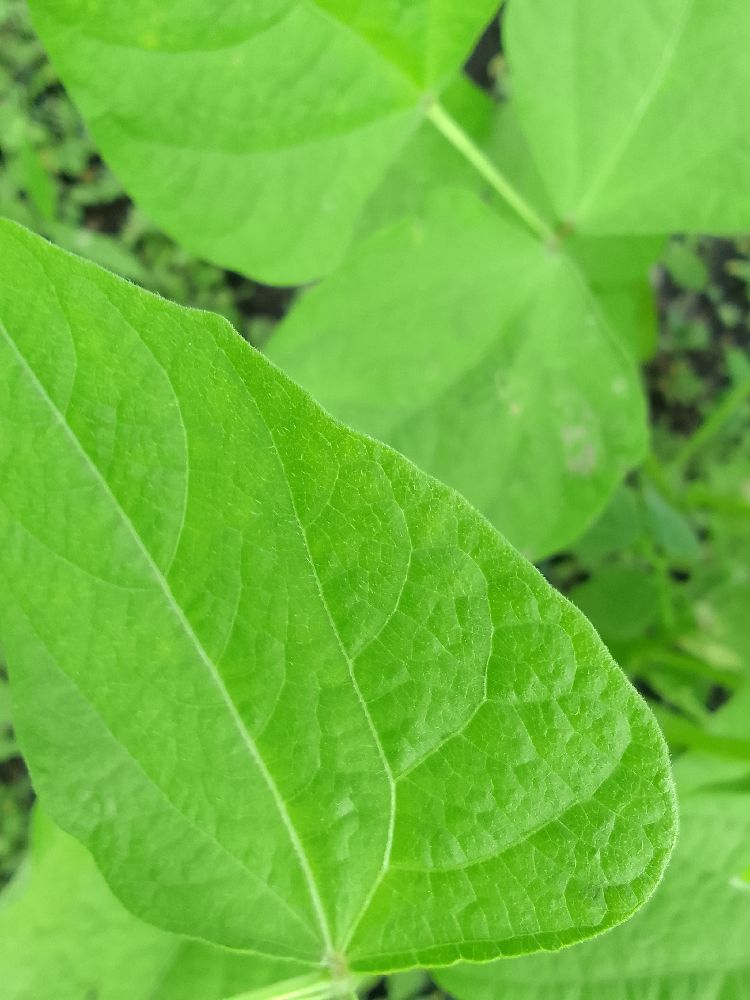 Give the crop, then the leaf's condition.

common bean, healthy
